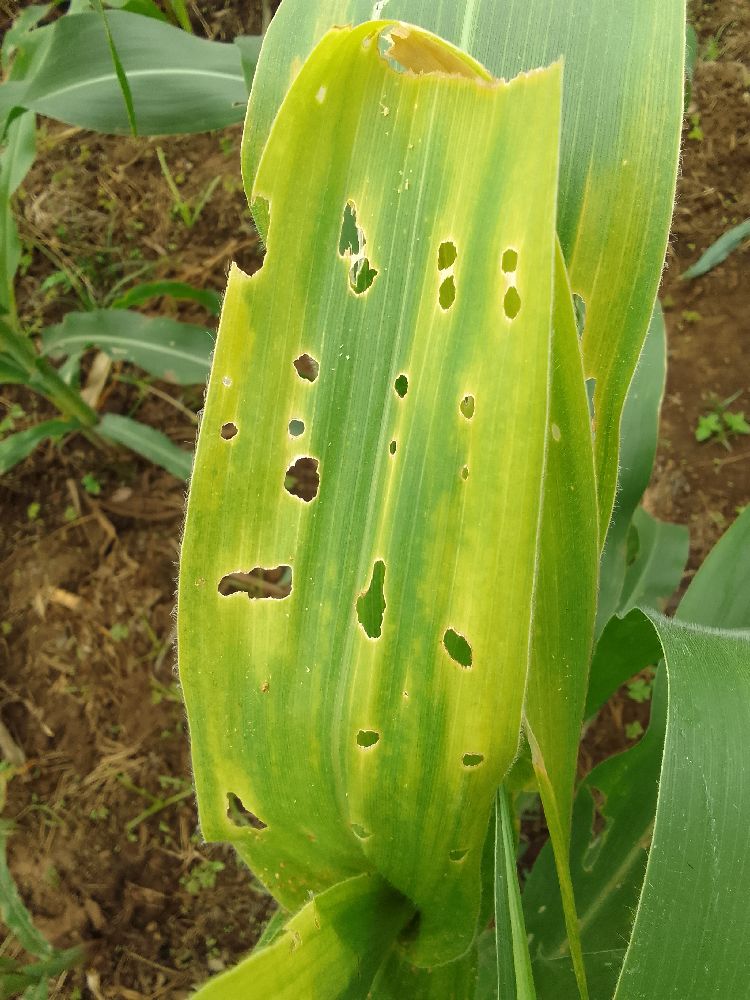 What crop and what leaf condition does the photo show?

maize, maize lethal necrosis
